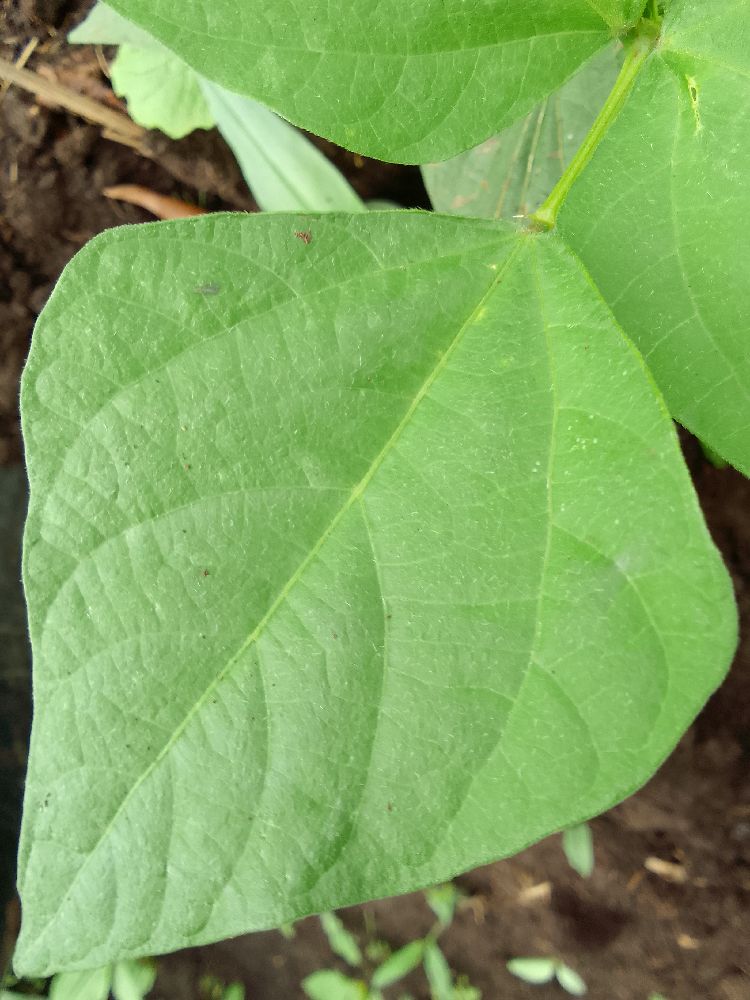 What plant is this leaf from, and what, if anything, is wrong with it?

common bean, healthy
